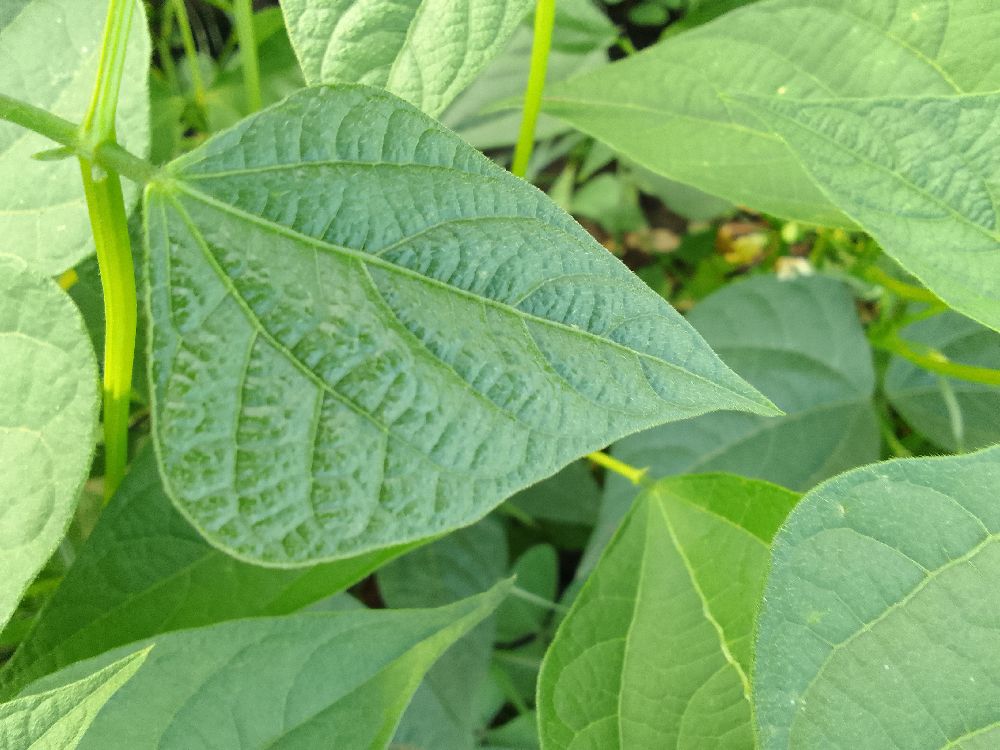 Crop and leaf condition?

common bean, healthy
